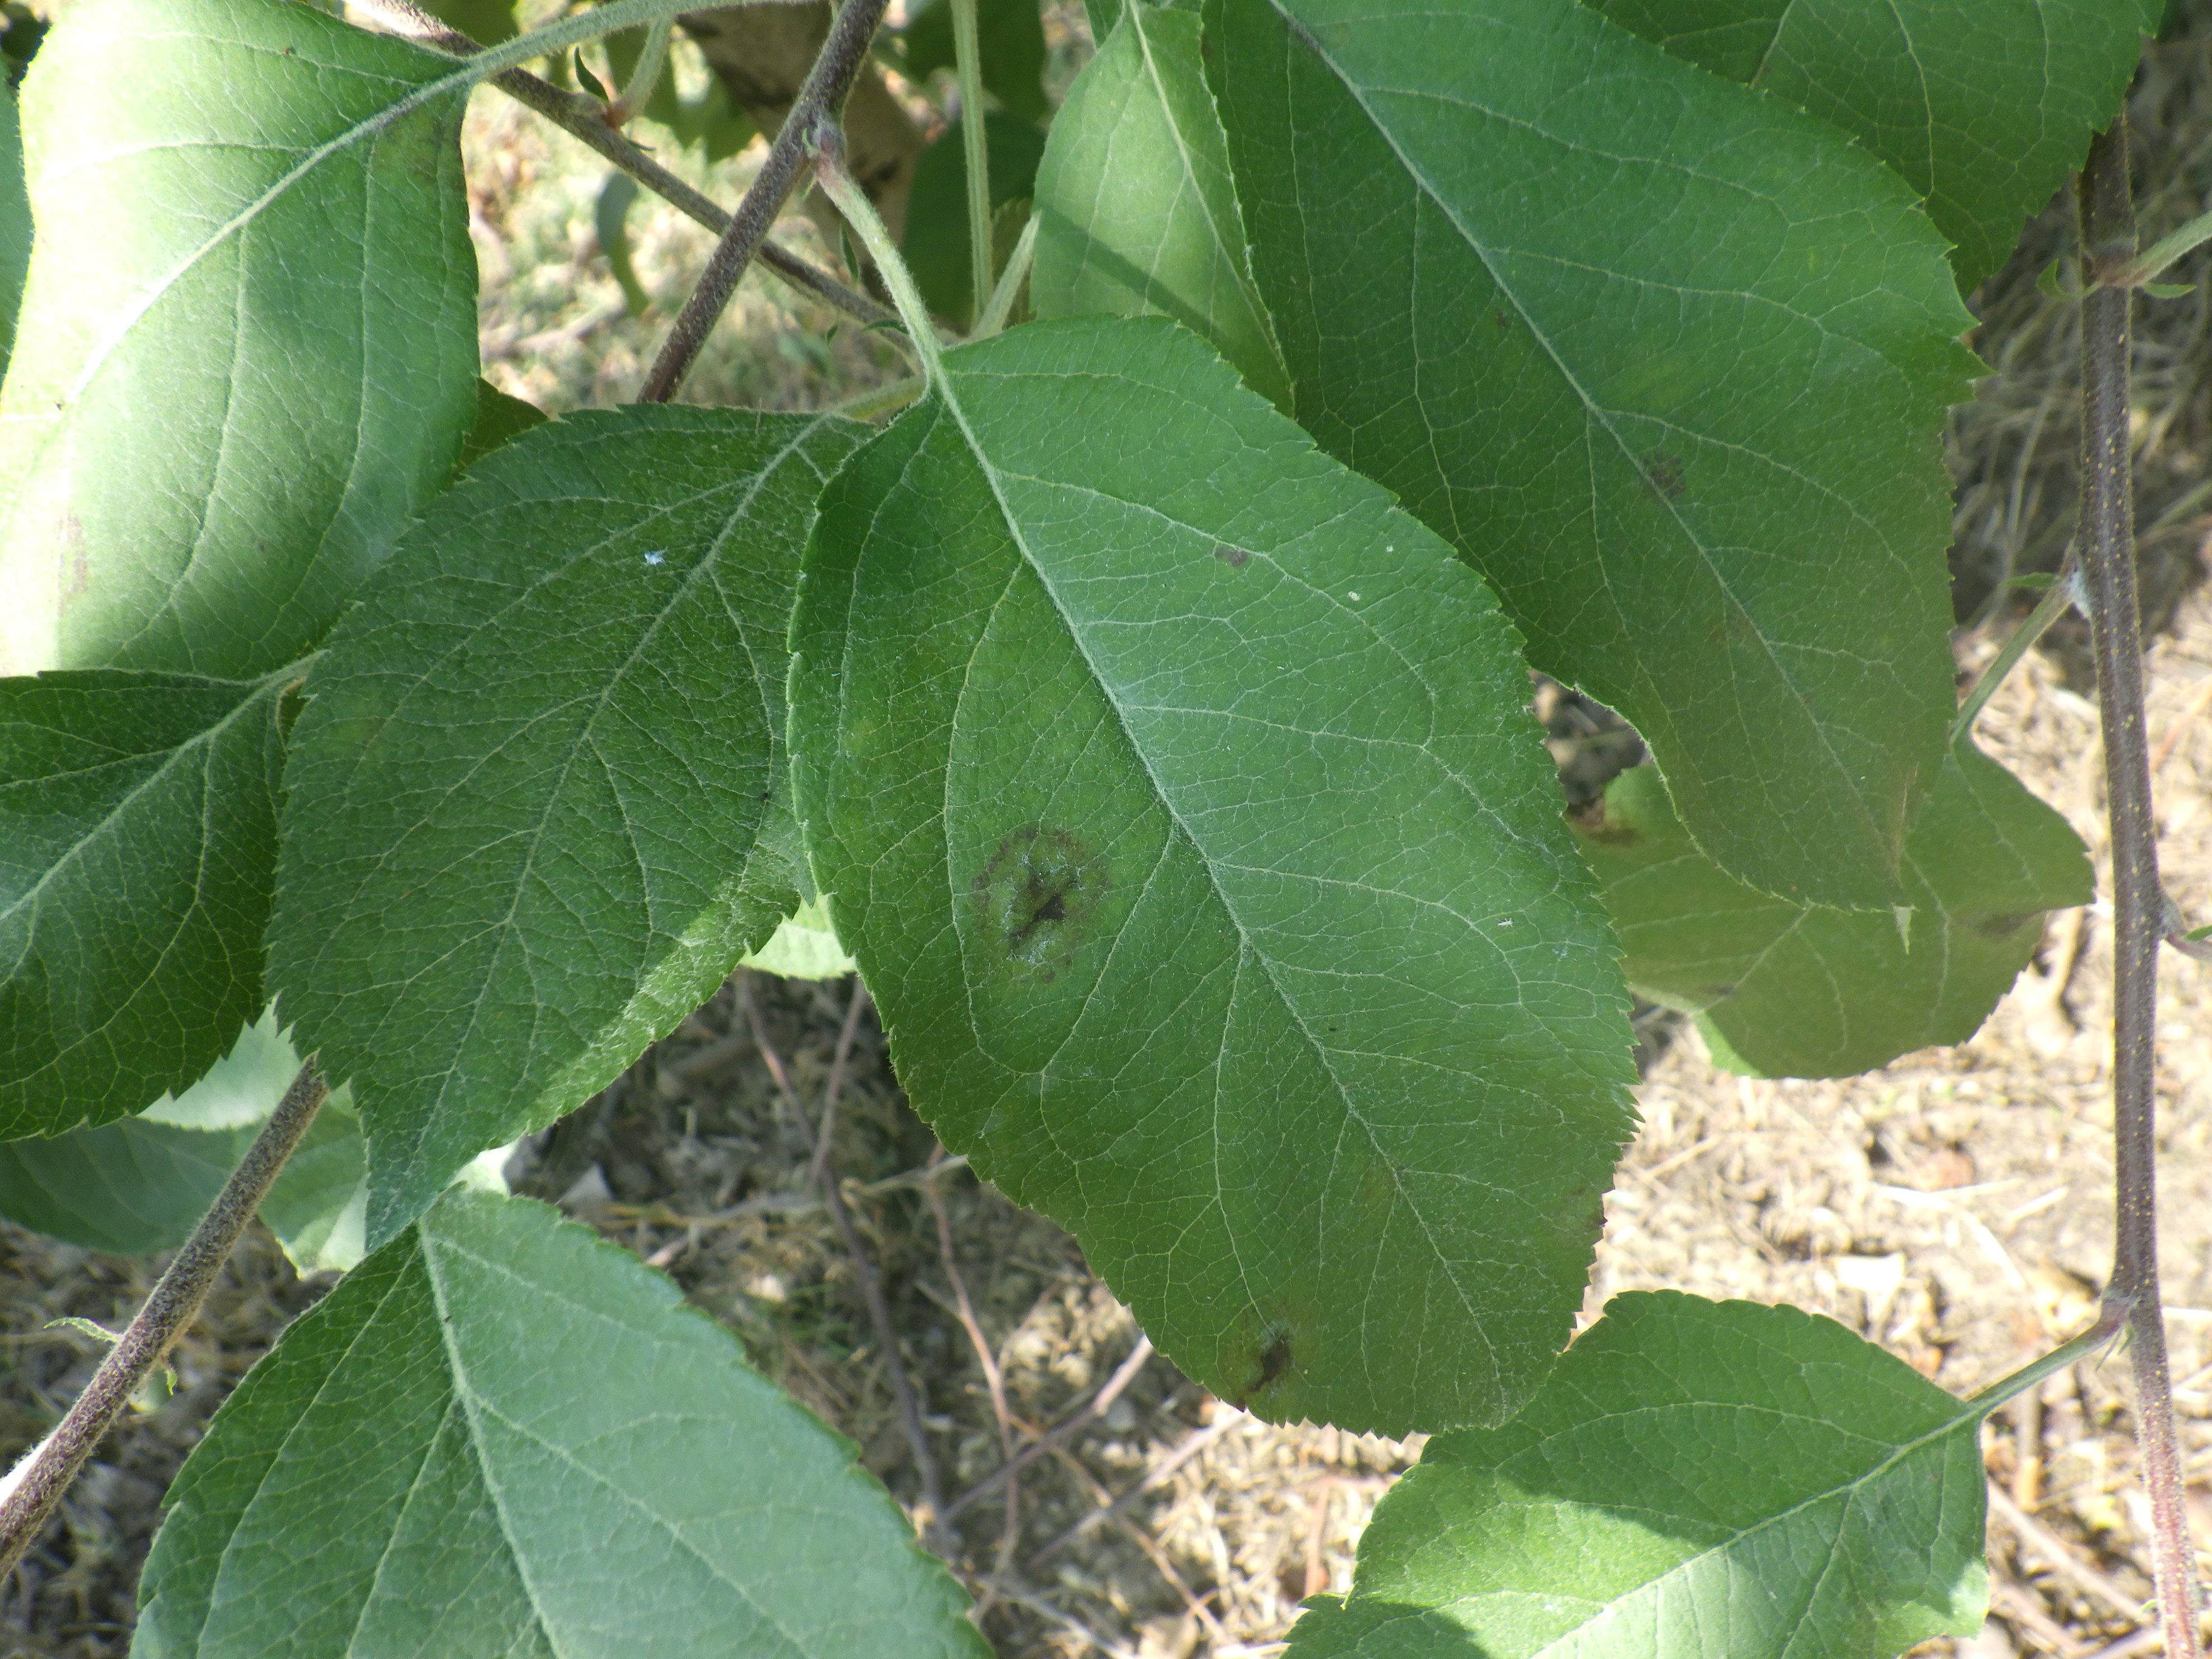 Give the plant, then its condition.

apple, scab
